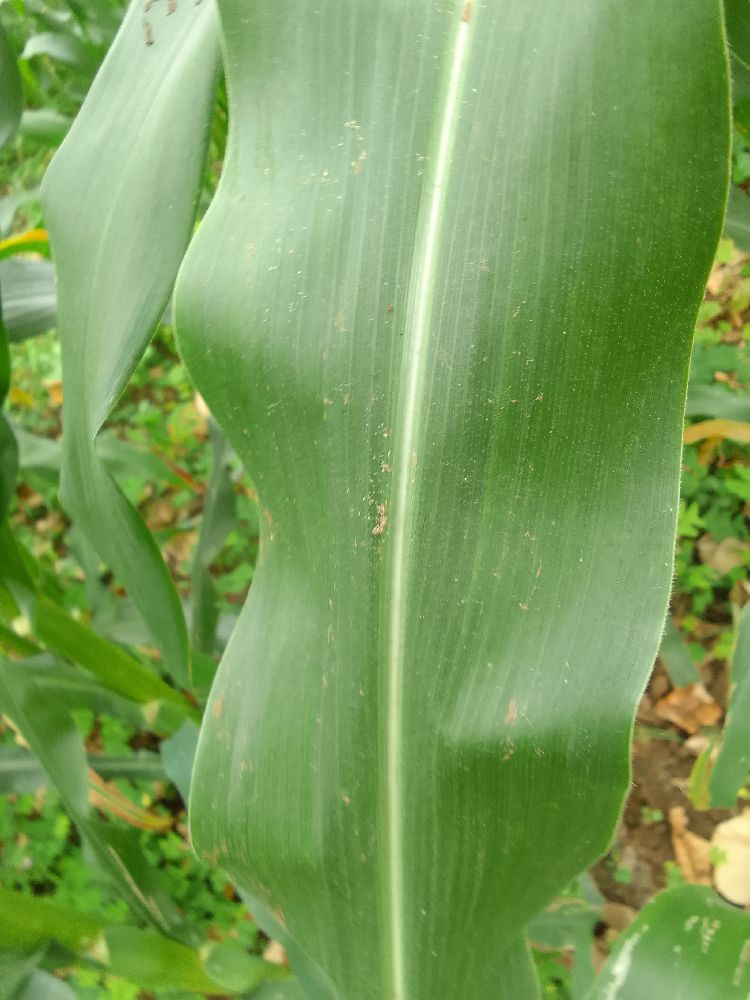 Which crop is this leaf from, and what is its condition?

maize, healthy
